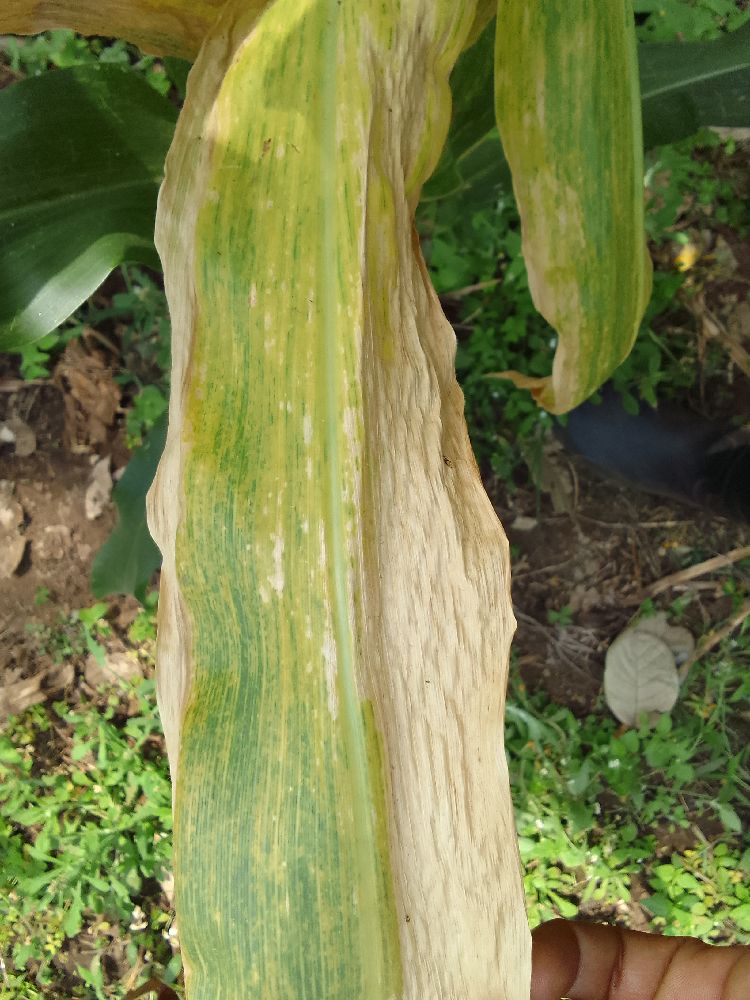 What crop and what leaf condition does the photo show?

maize, maize lethal necrosis
